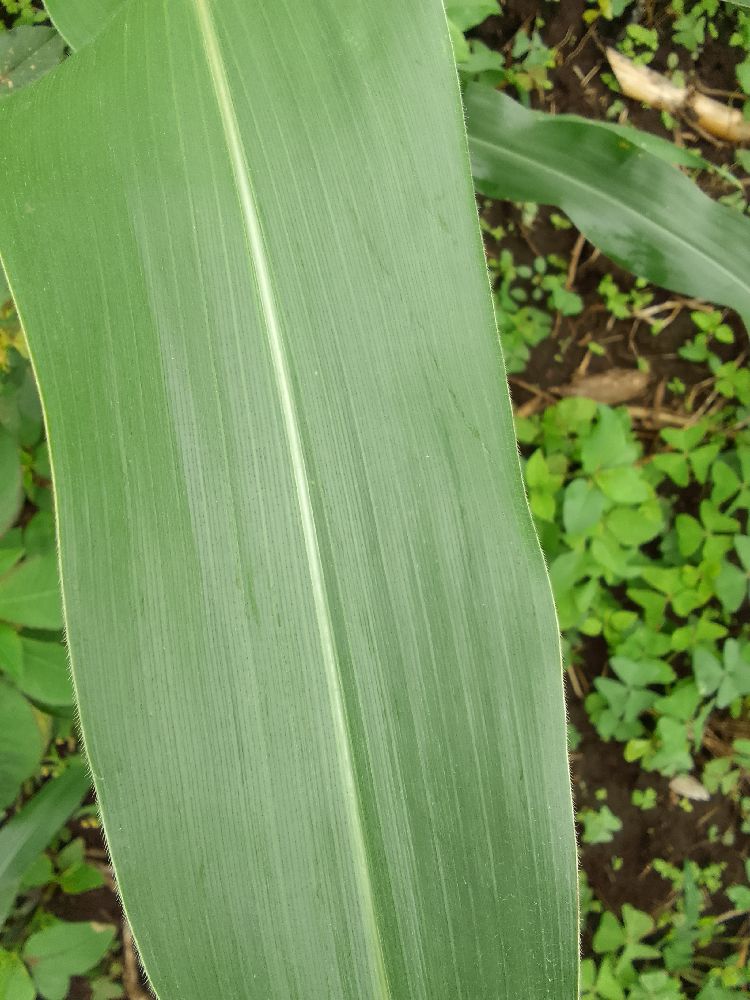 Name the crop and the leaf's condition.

maize, healthy
